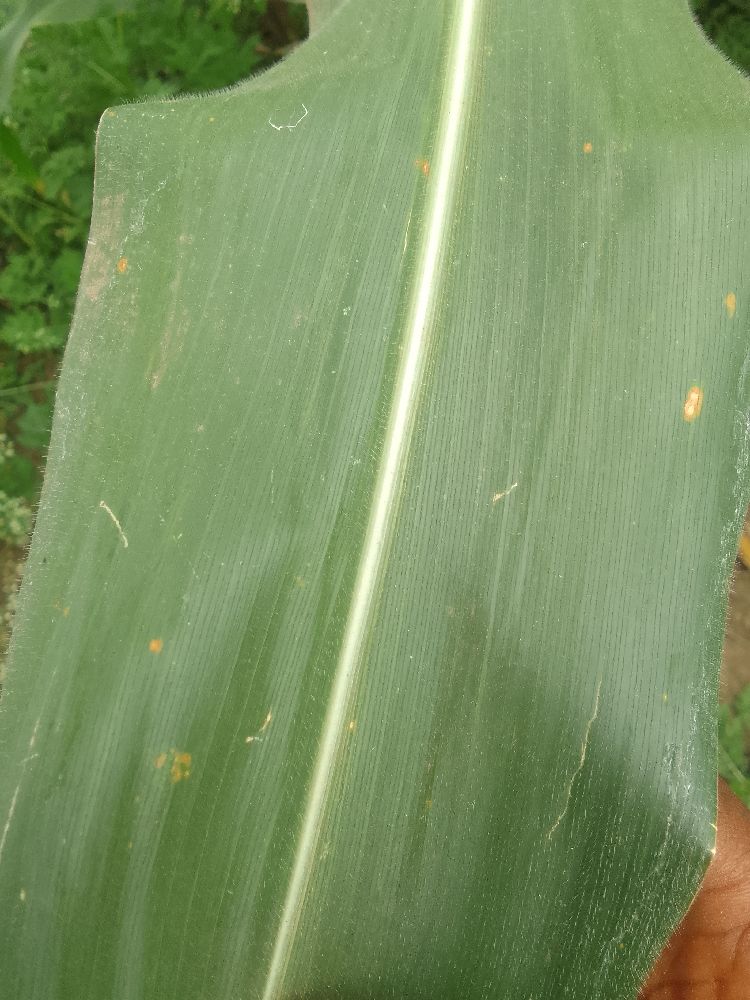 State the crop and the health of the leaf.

maize, healthy
